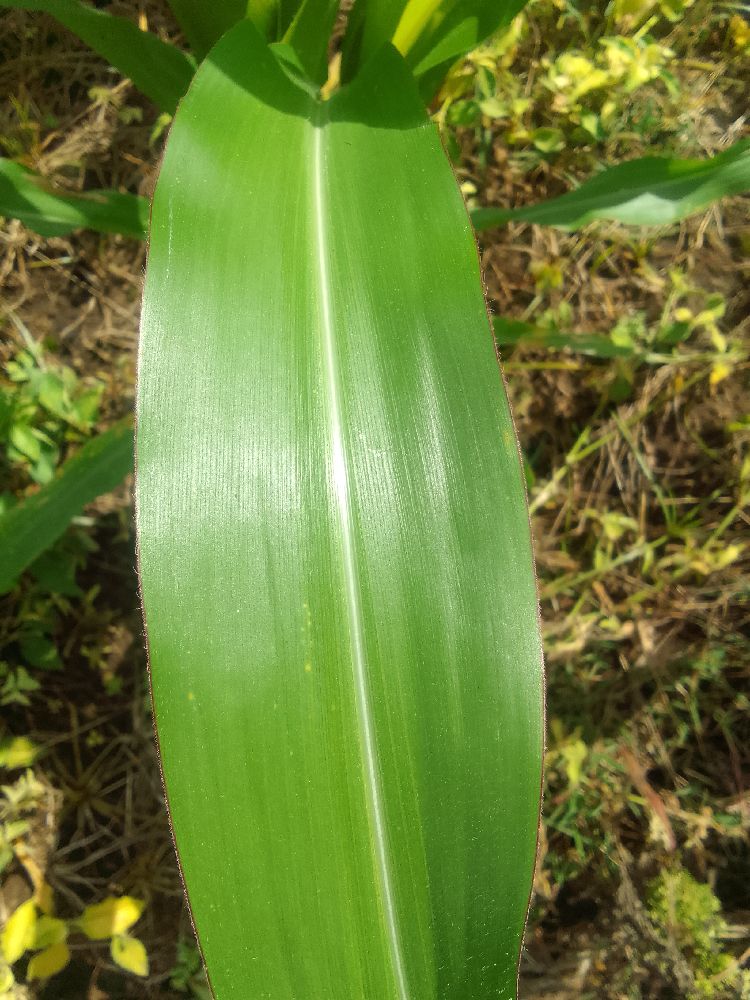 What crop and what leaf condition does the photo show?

maize, healthy
